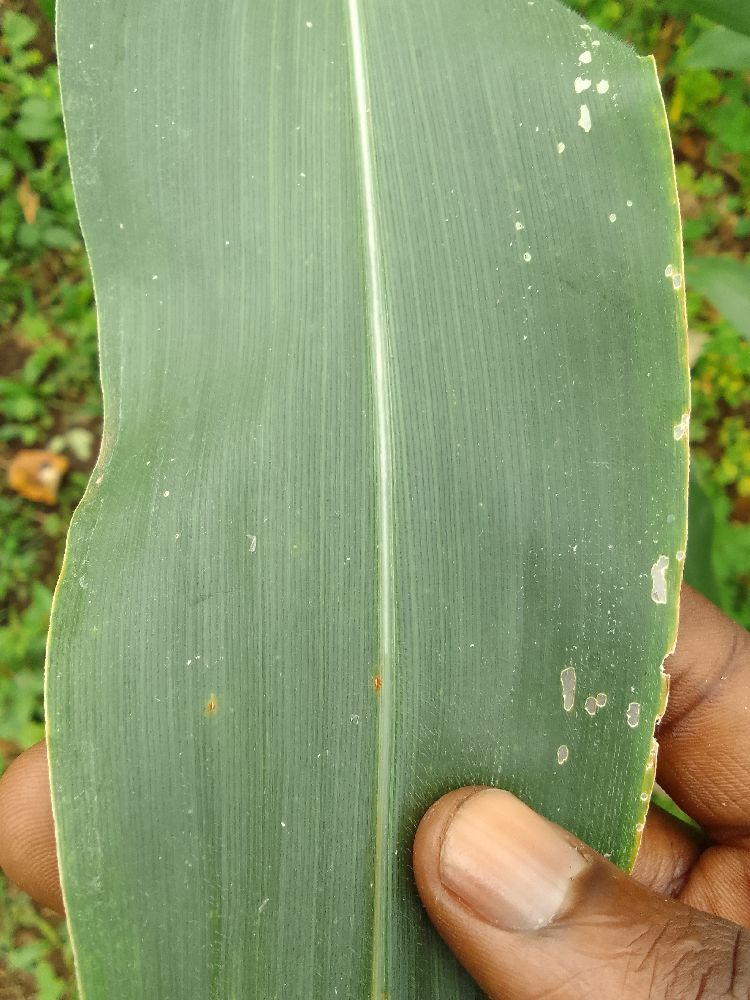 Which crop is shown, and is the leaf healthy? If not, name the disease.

maize, healthy
